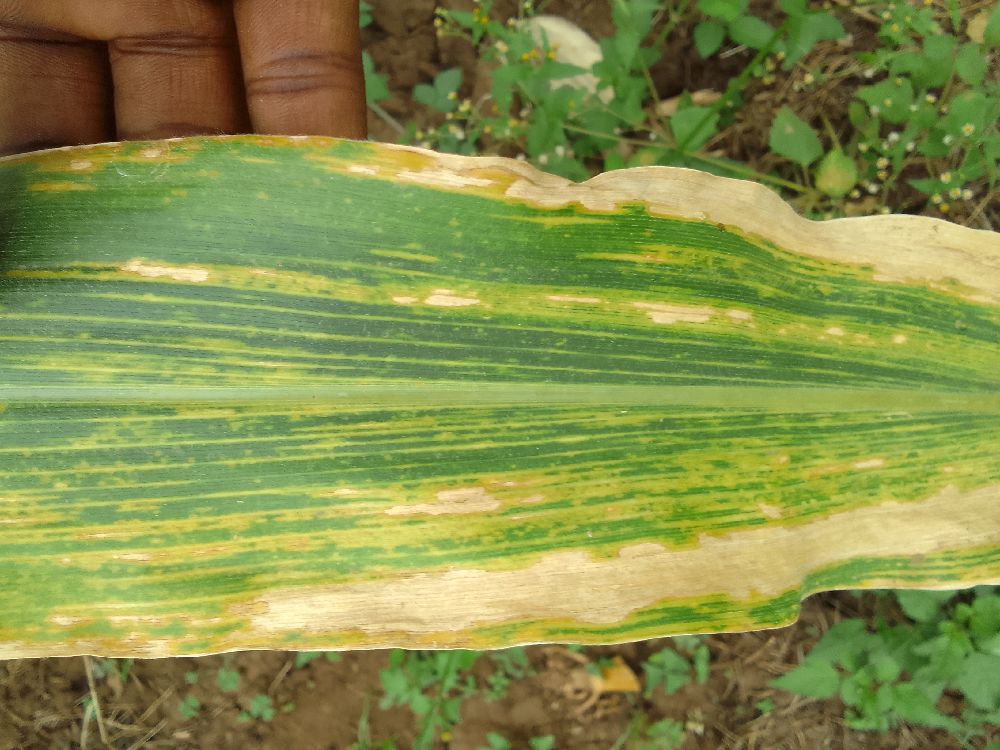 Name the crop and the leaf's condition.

maize, maize lethal necrosis
